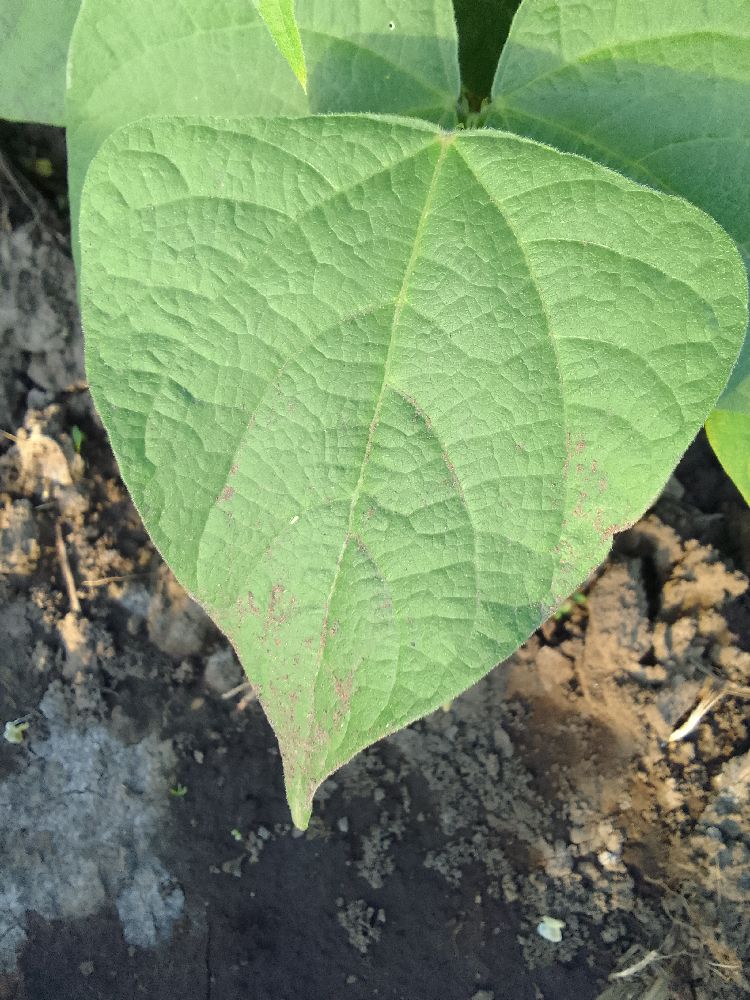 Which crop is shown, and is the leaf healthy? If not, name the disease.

common bean, healthy
